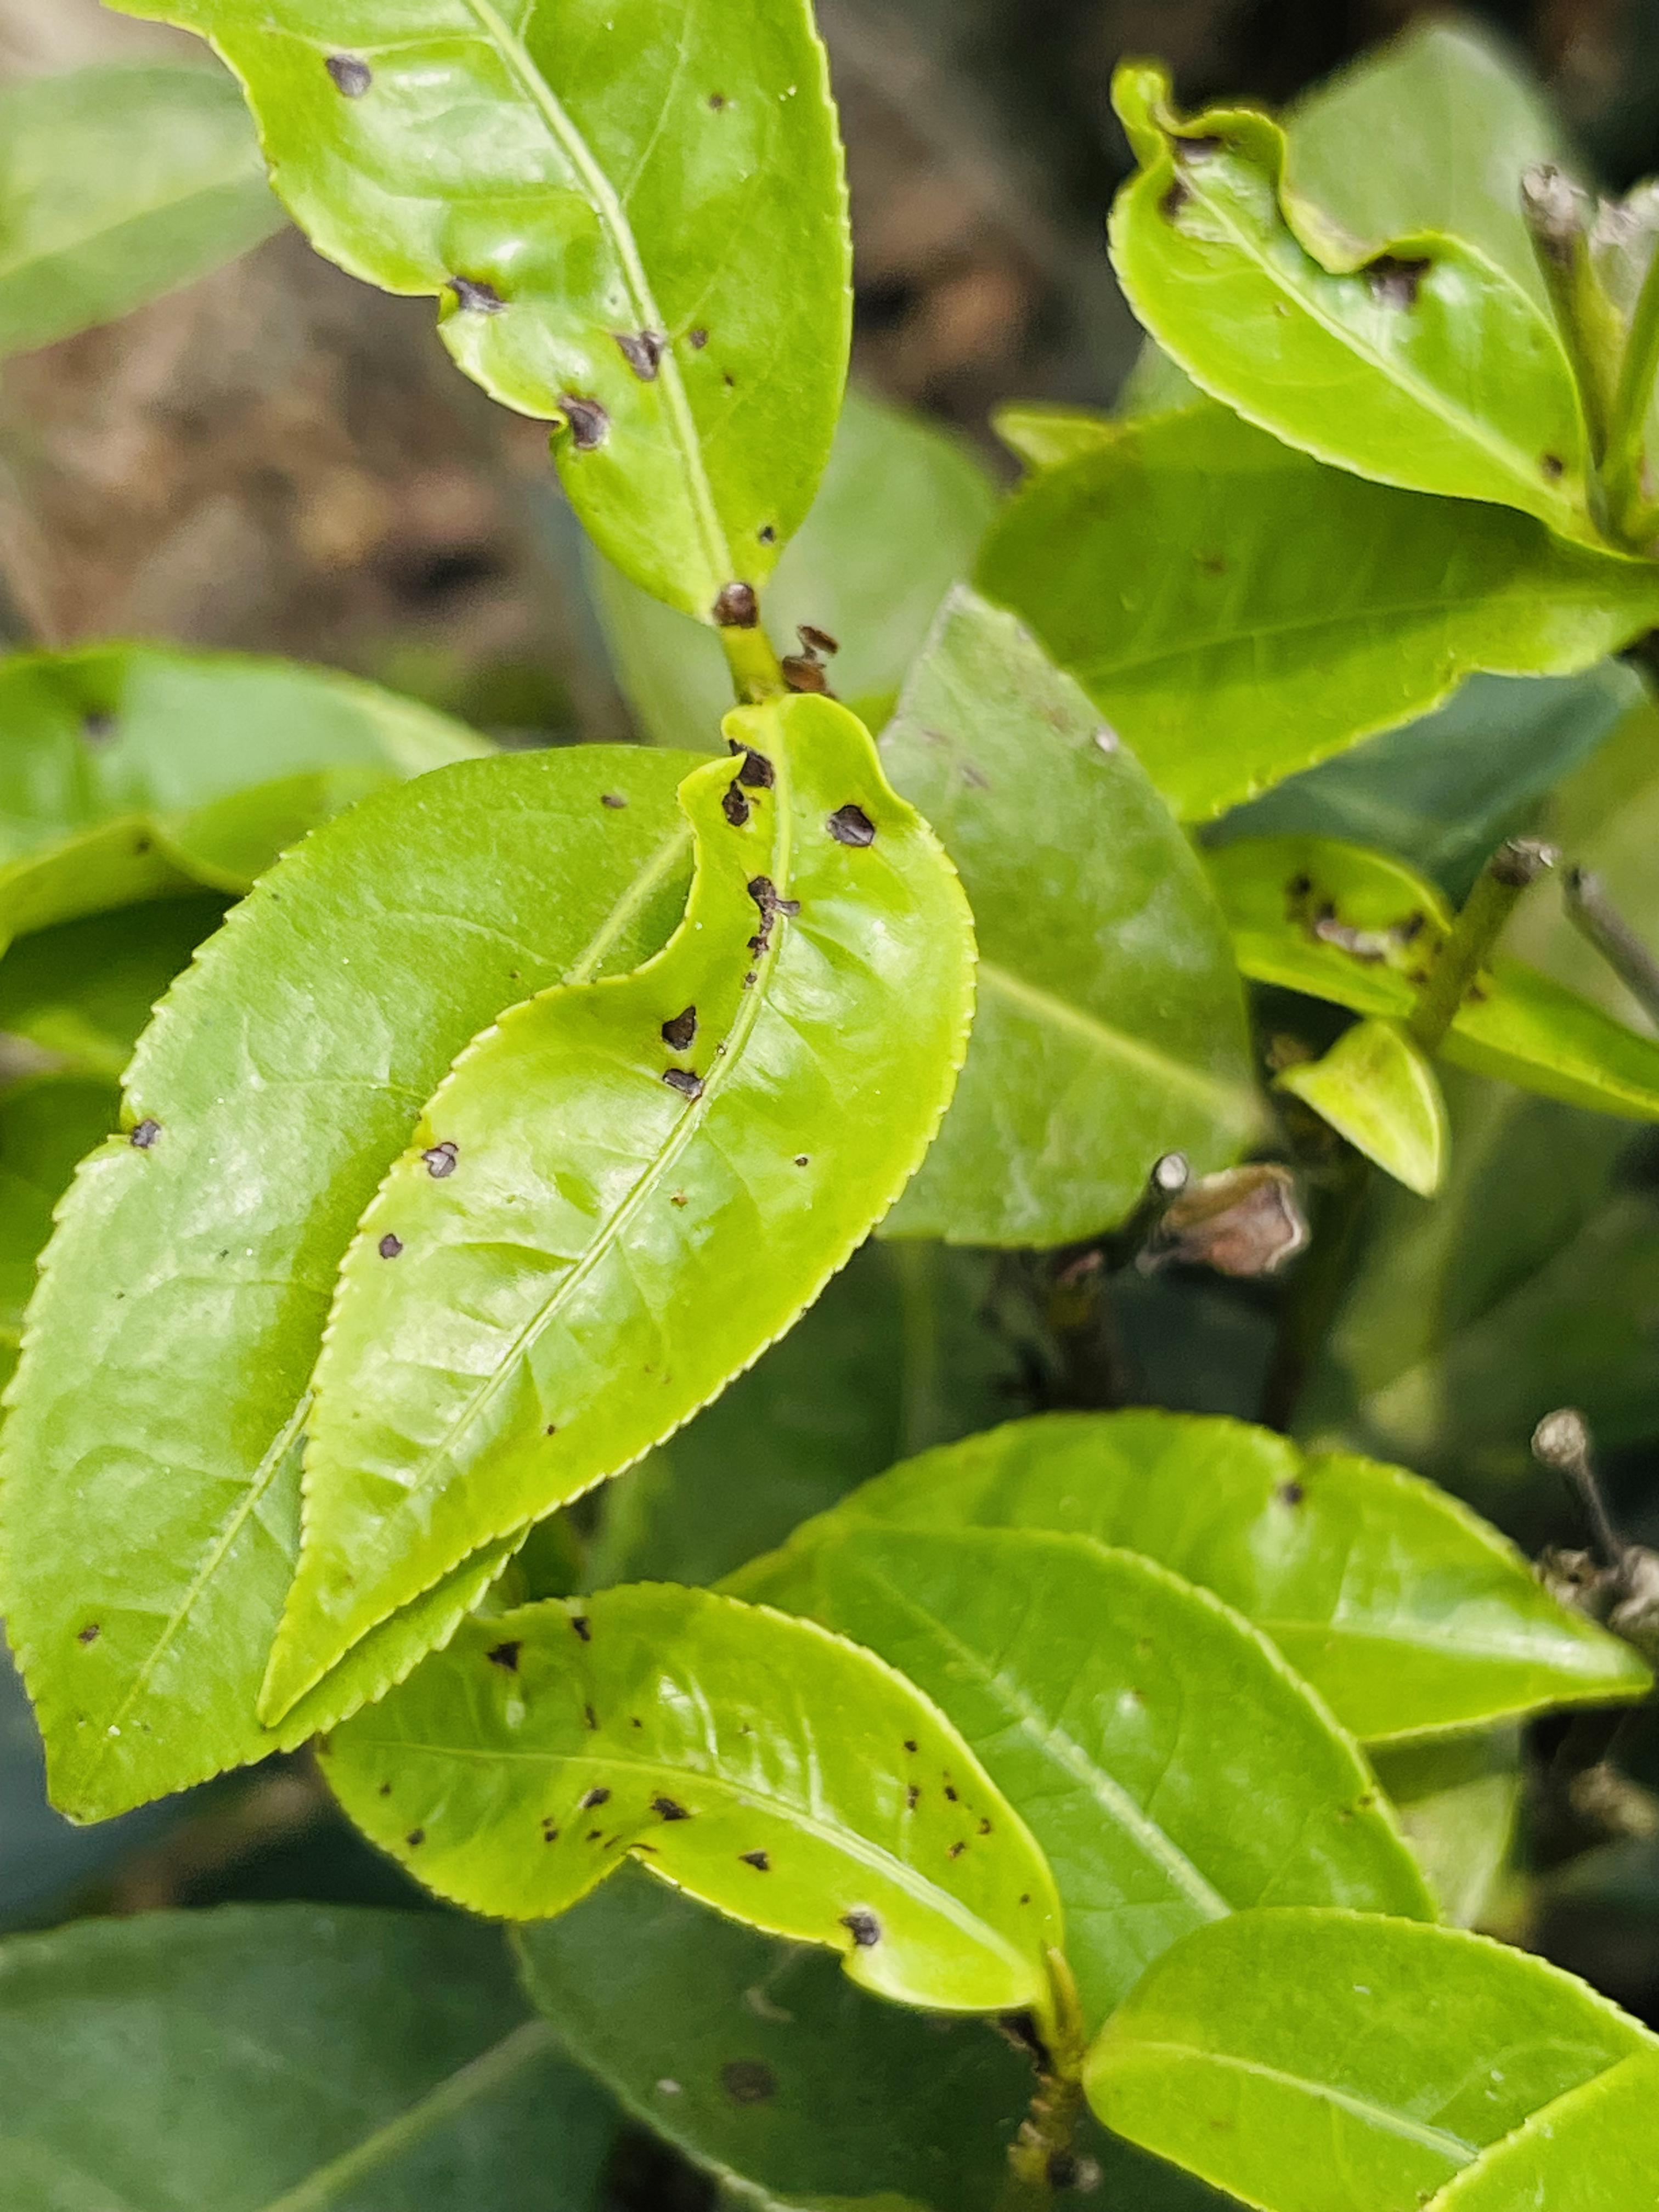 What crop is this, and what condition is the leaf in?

tea, helopeltis
